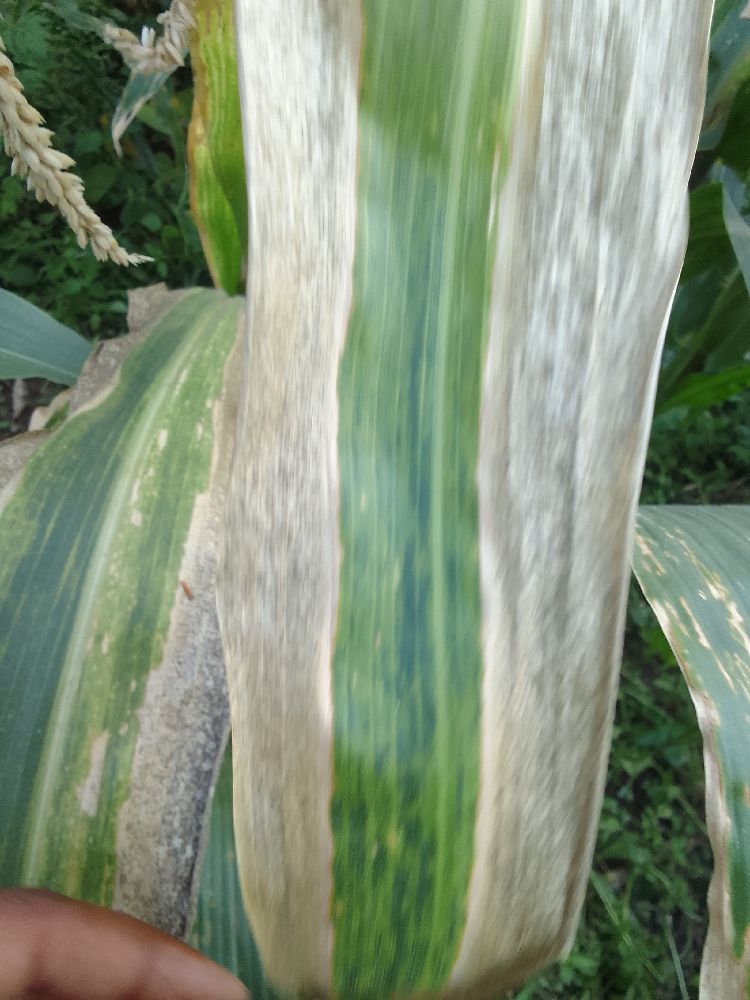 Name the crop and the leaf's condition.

maize, maize lethal necrosis
